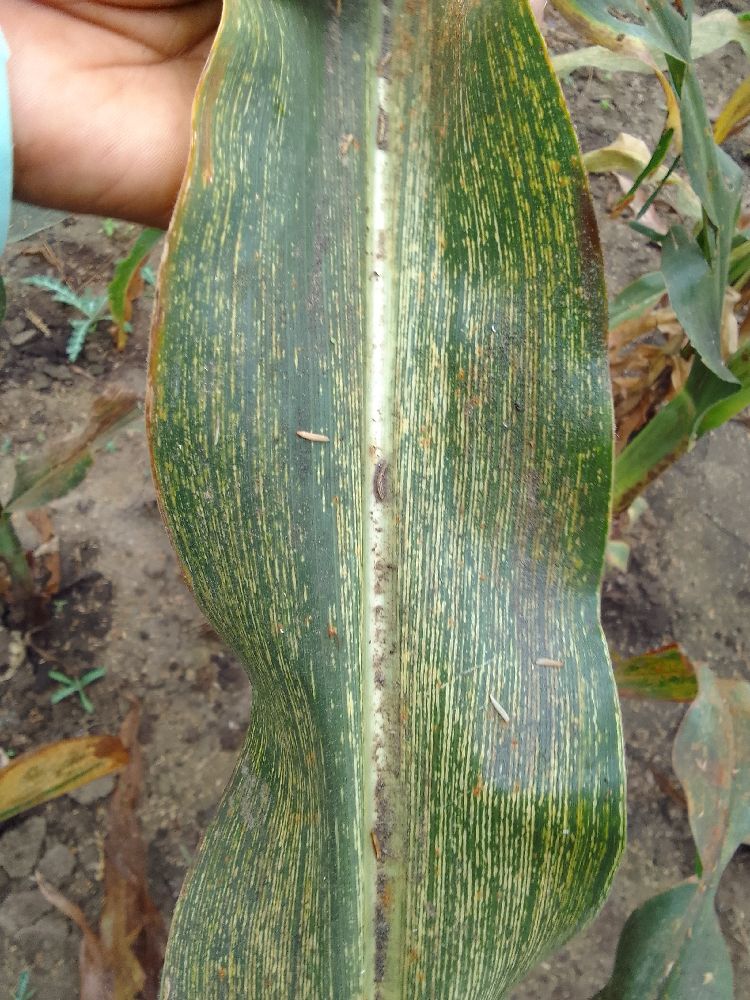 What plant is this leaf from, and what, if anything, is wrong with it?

maize, maize streak virus
